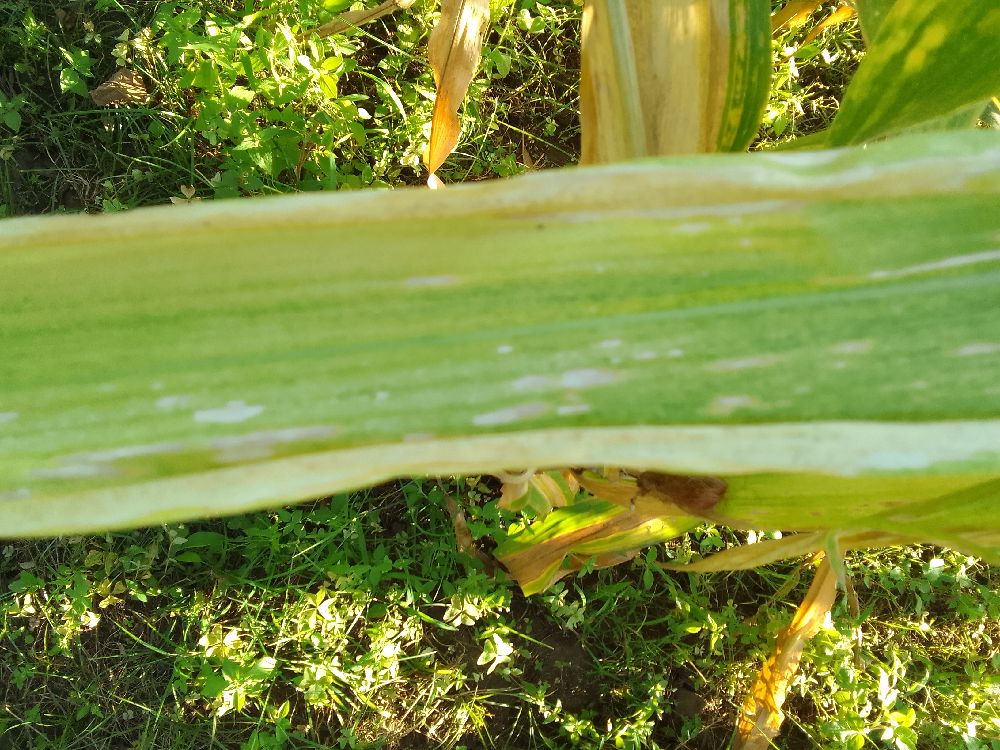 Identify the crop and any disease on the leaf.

maize, maize lethal necrosis
